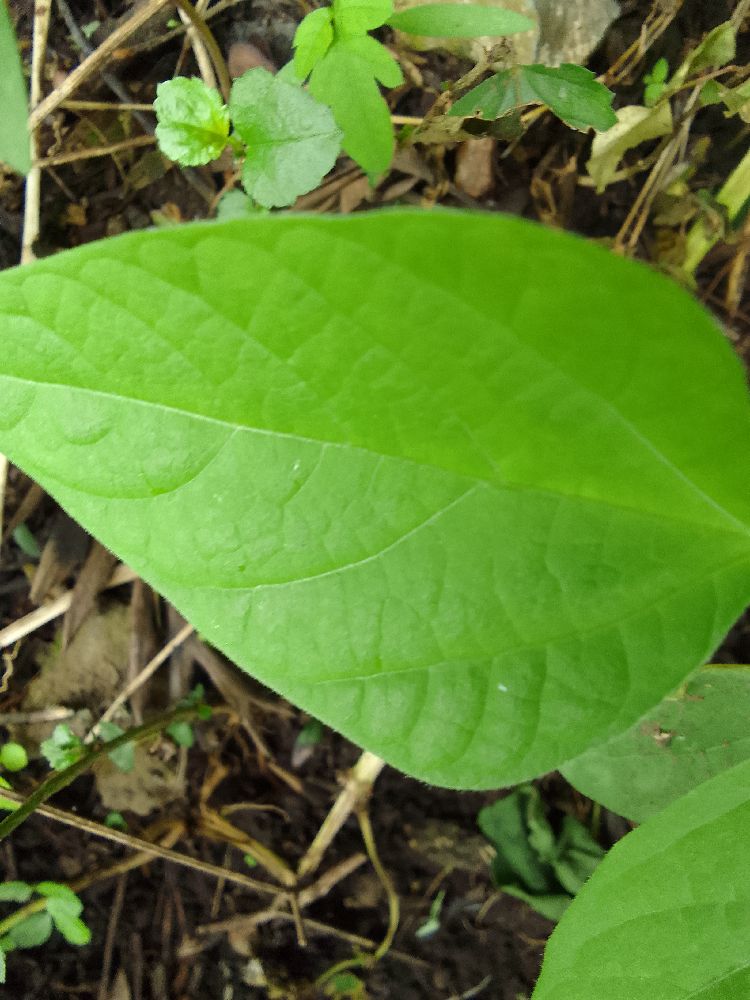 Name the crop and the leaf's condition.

common bean, healthy
